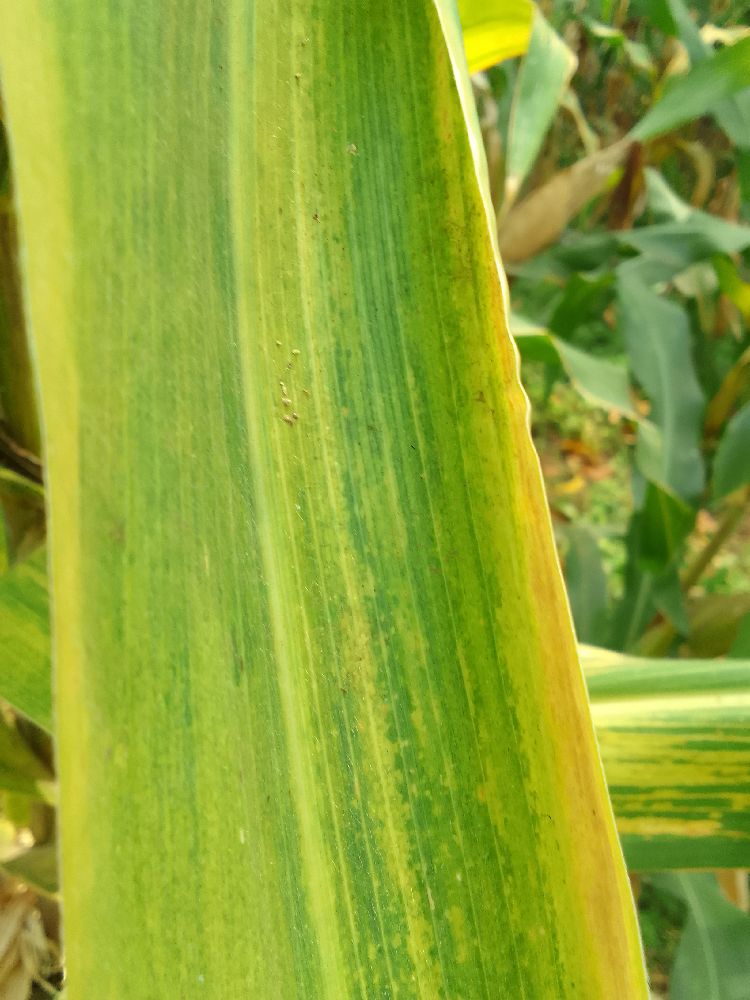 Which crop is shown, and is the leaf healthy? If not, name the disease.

maize, maize lethal necrosis
